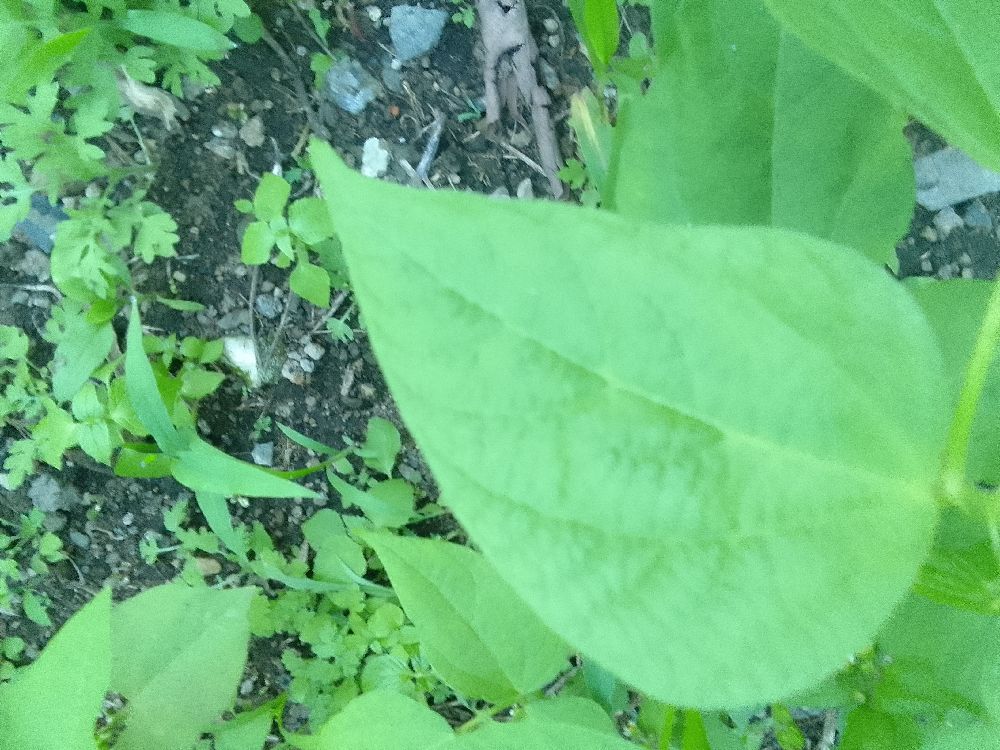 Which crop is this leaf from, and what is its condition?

common bean, healthy
